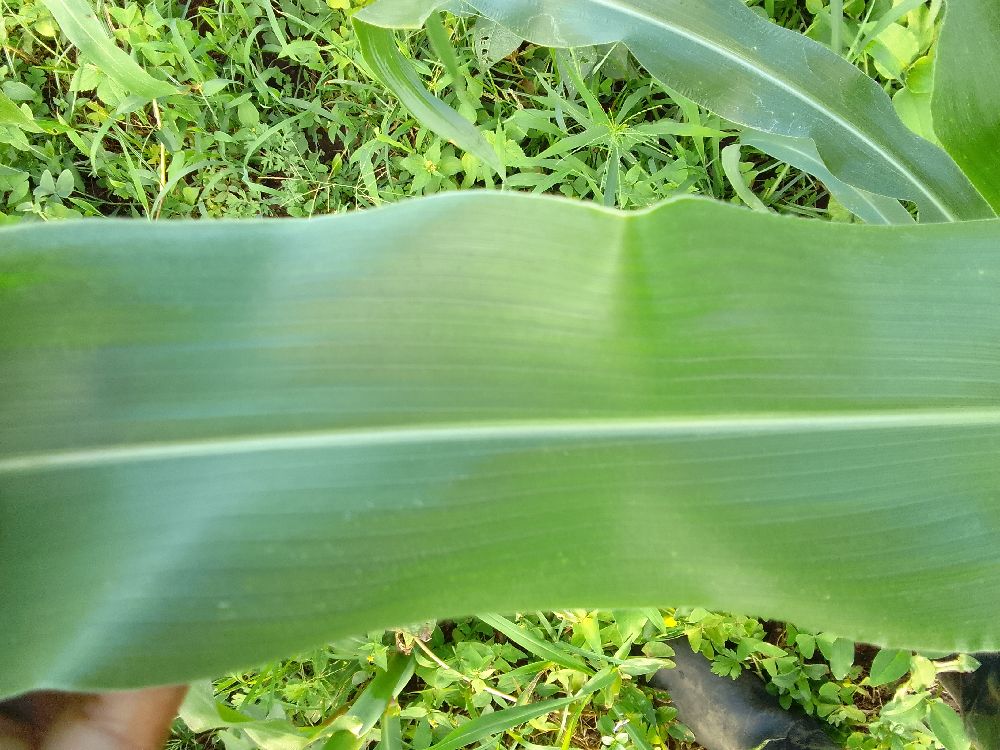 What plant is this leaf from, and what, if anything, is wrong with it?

maize, healthy
